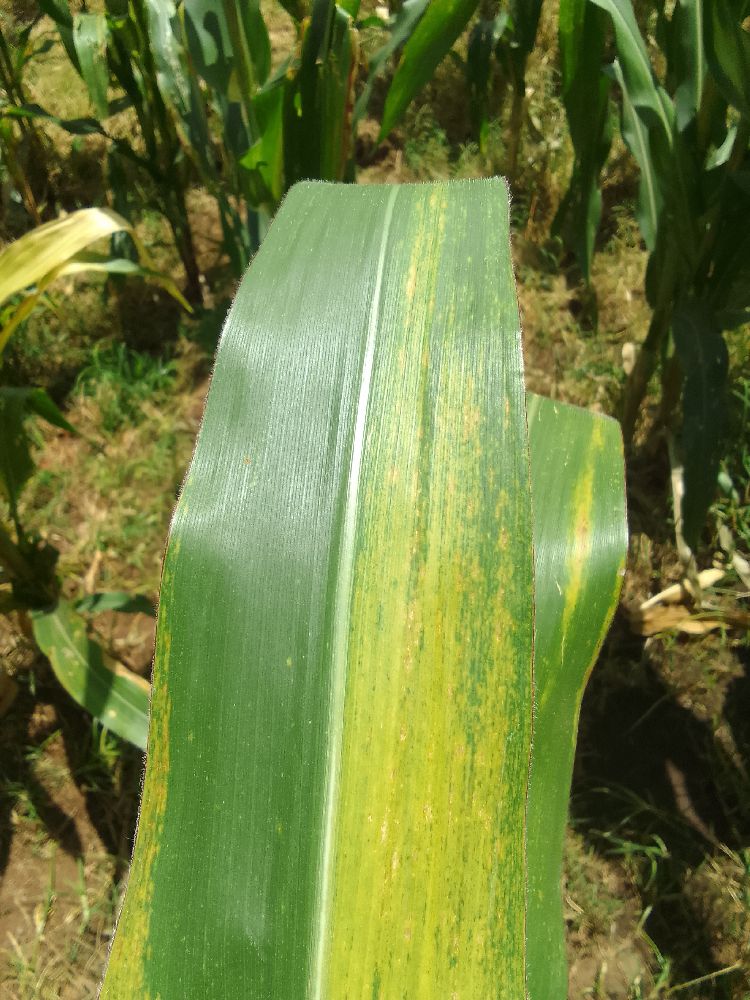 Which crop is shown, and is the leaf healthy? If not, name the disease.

maize, maize lethal necrosis
